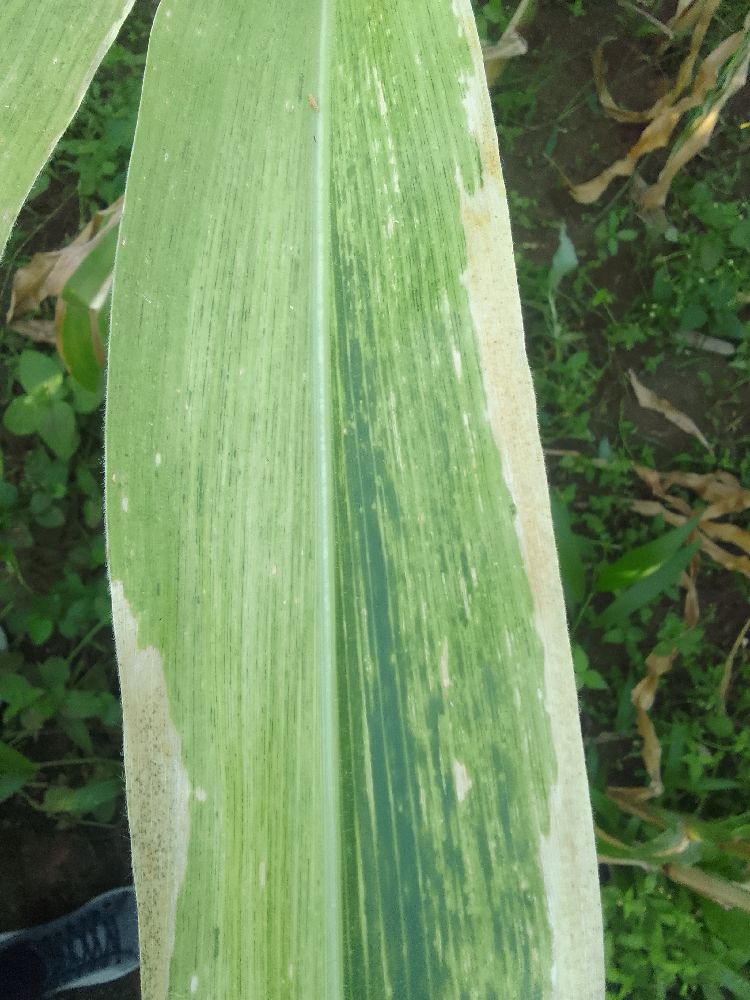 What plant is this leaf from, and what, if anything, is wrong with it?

maize, maize lethal necrosis
